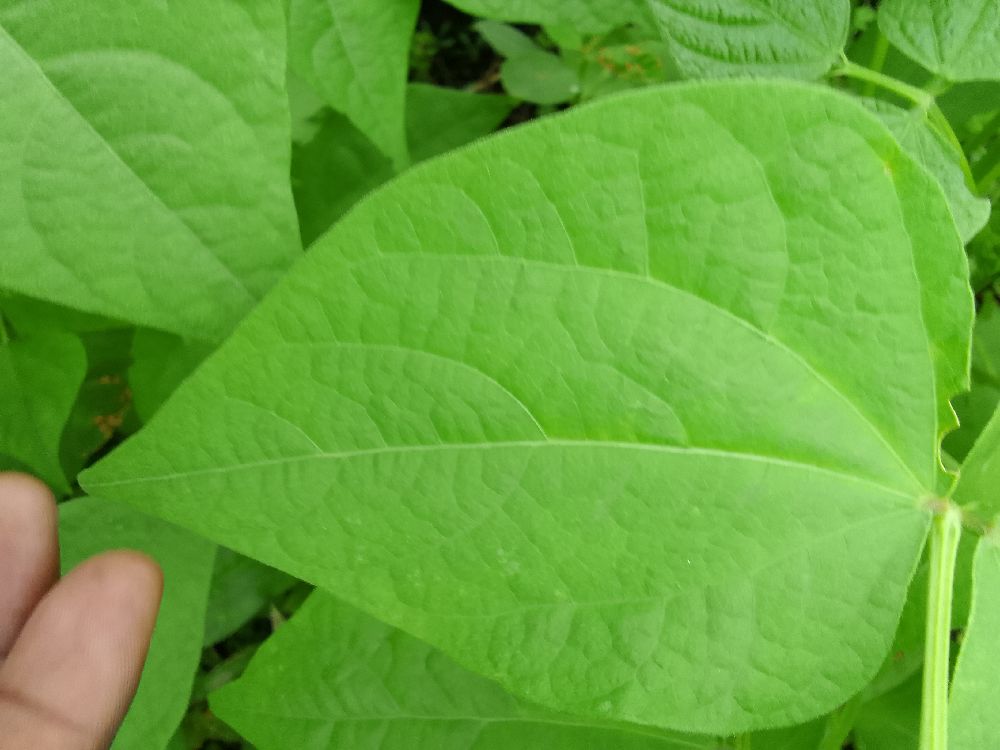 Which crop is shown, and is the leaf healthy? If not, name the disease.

common bean, healthy
